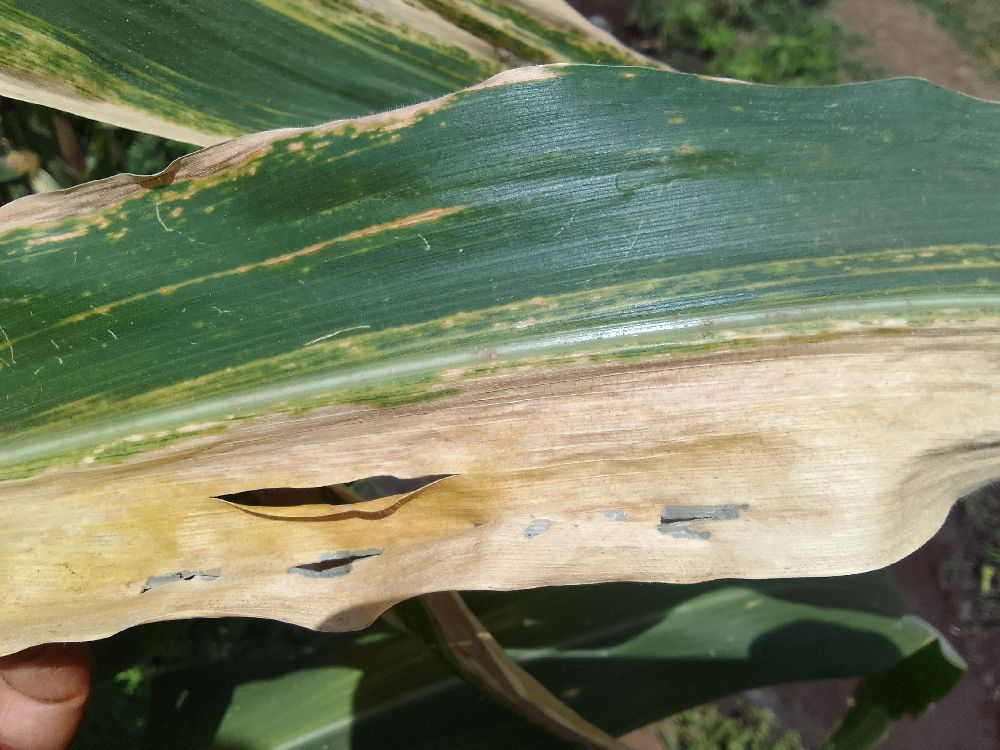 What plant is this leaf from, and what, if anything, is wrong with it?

maize, maize lethal necrosis
